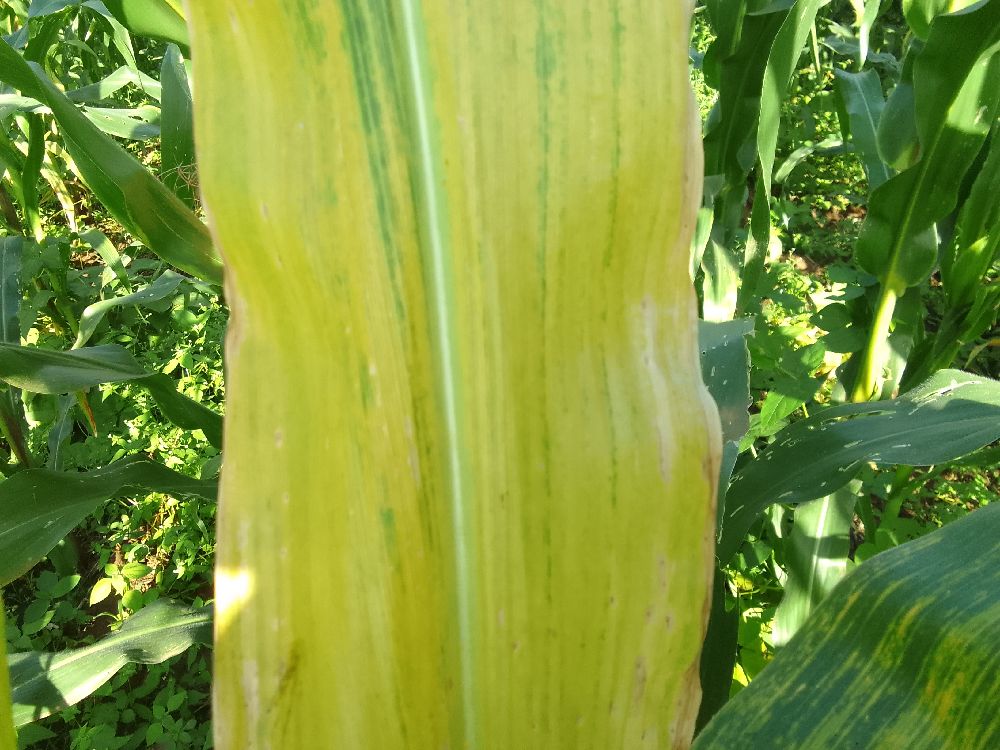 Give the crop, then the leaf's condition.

maize, maize lethal necrosis
